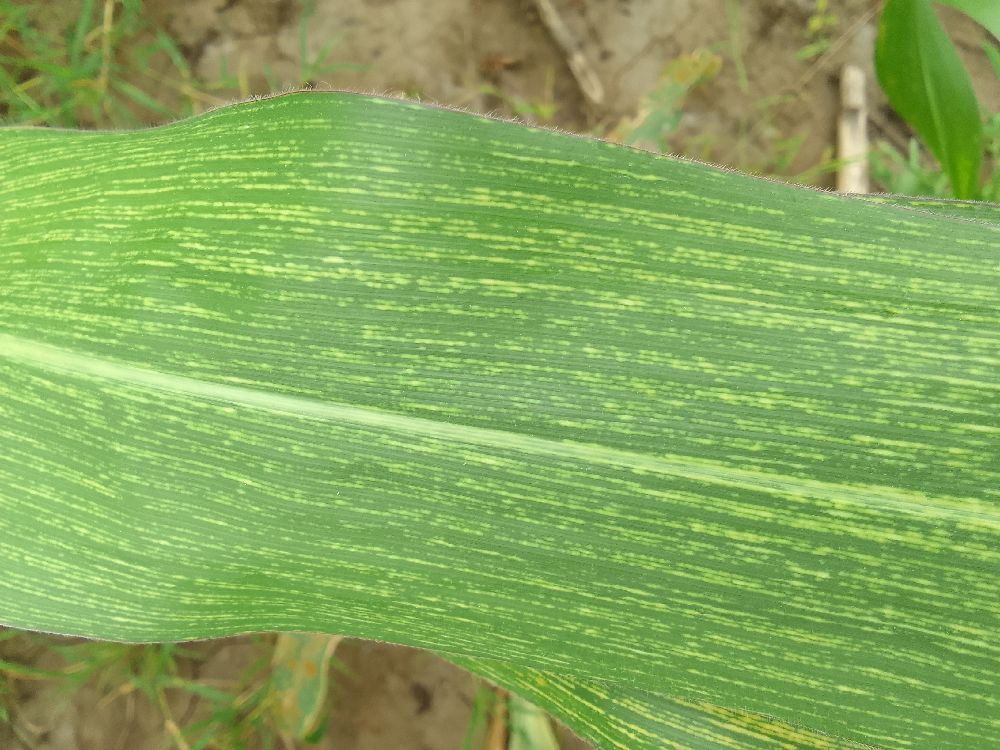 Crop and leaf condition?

maize, maize streak virus
